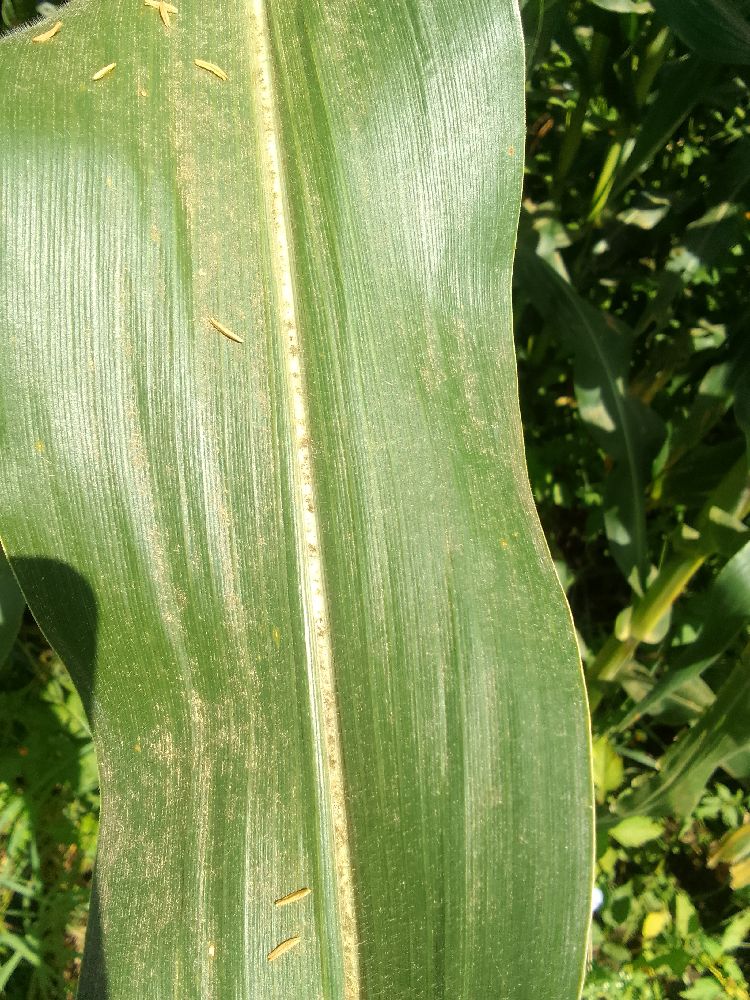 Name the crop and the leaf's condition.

maize, healthy
